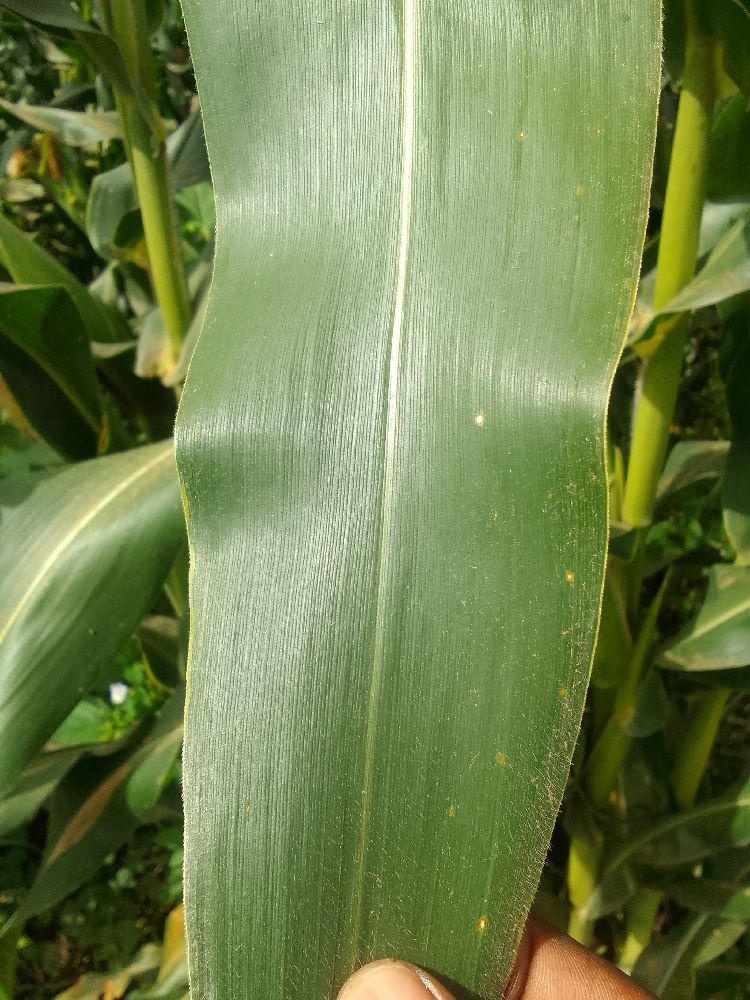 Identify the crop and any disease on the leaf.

maize, healthy
